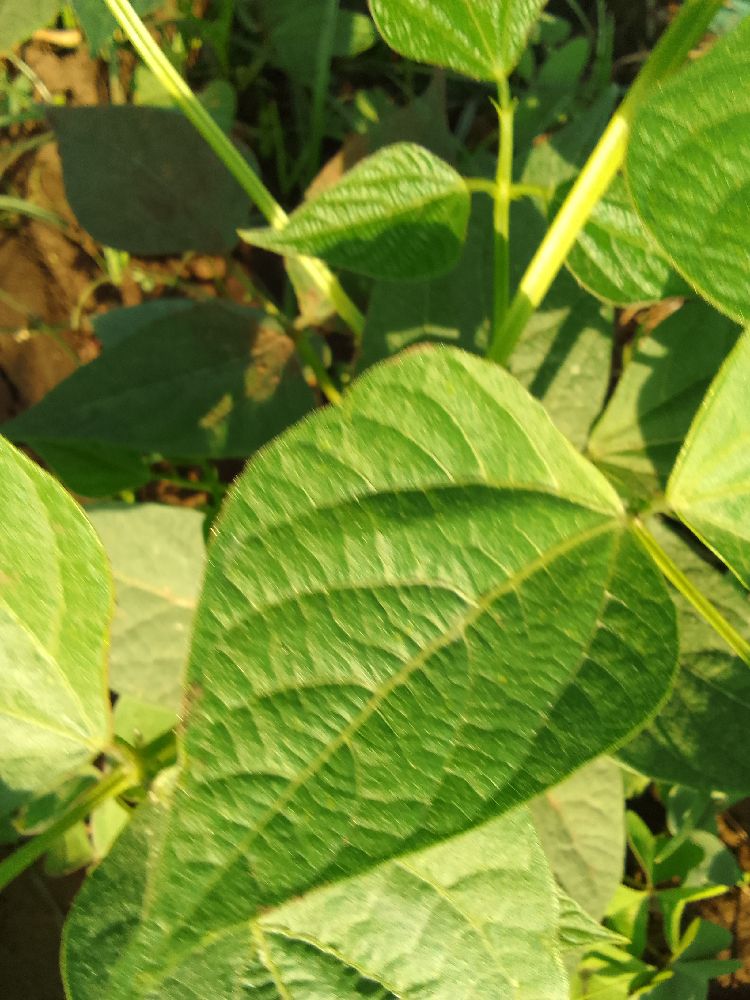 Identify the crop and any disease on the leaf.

common bean, healthy
